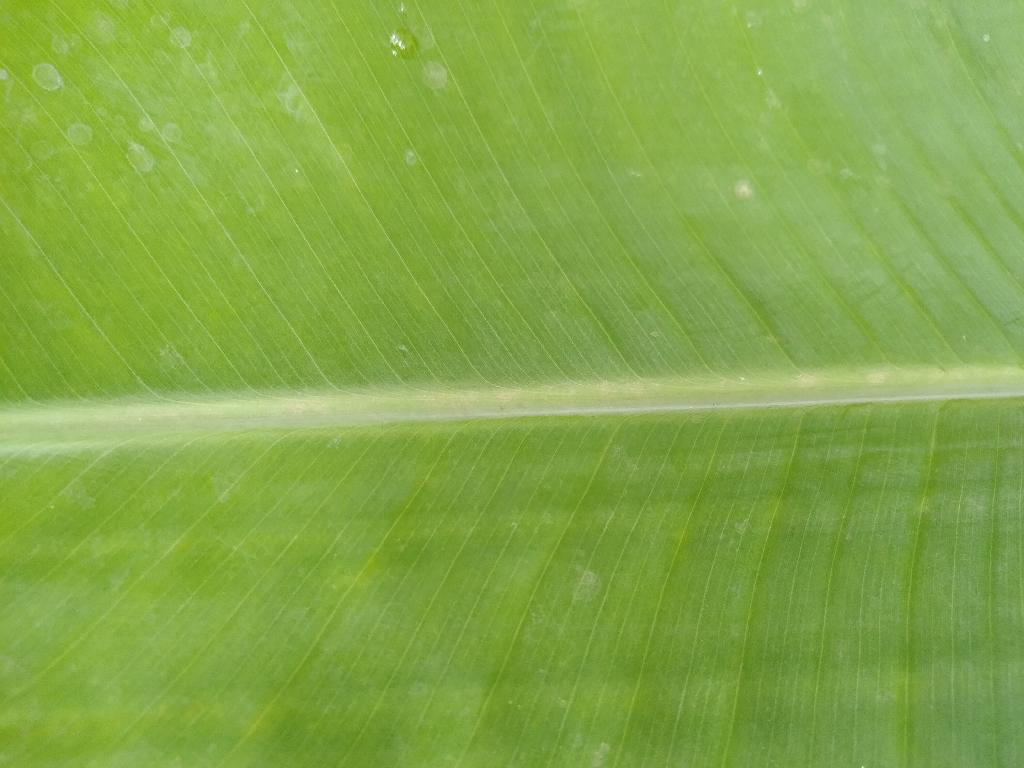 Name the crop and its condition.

banana, healthy
